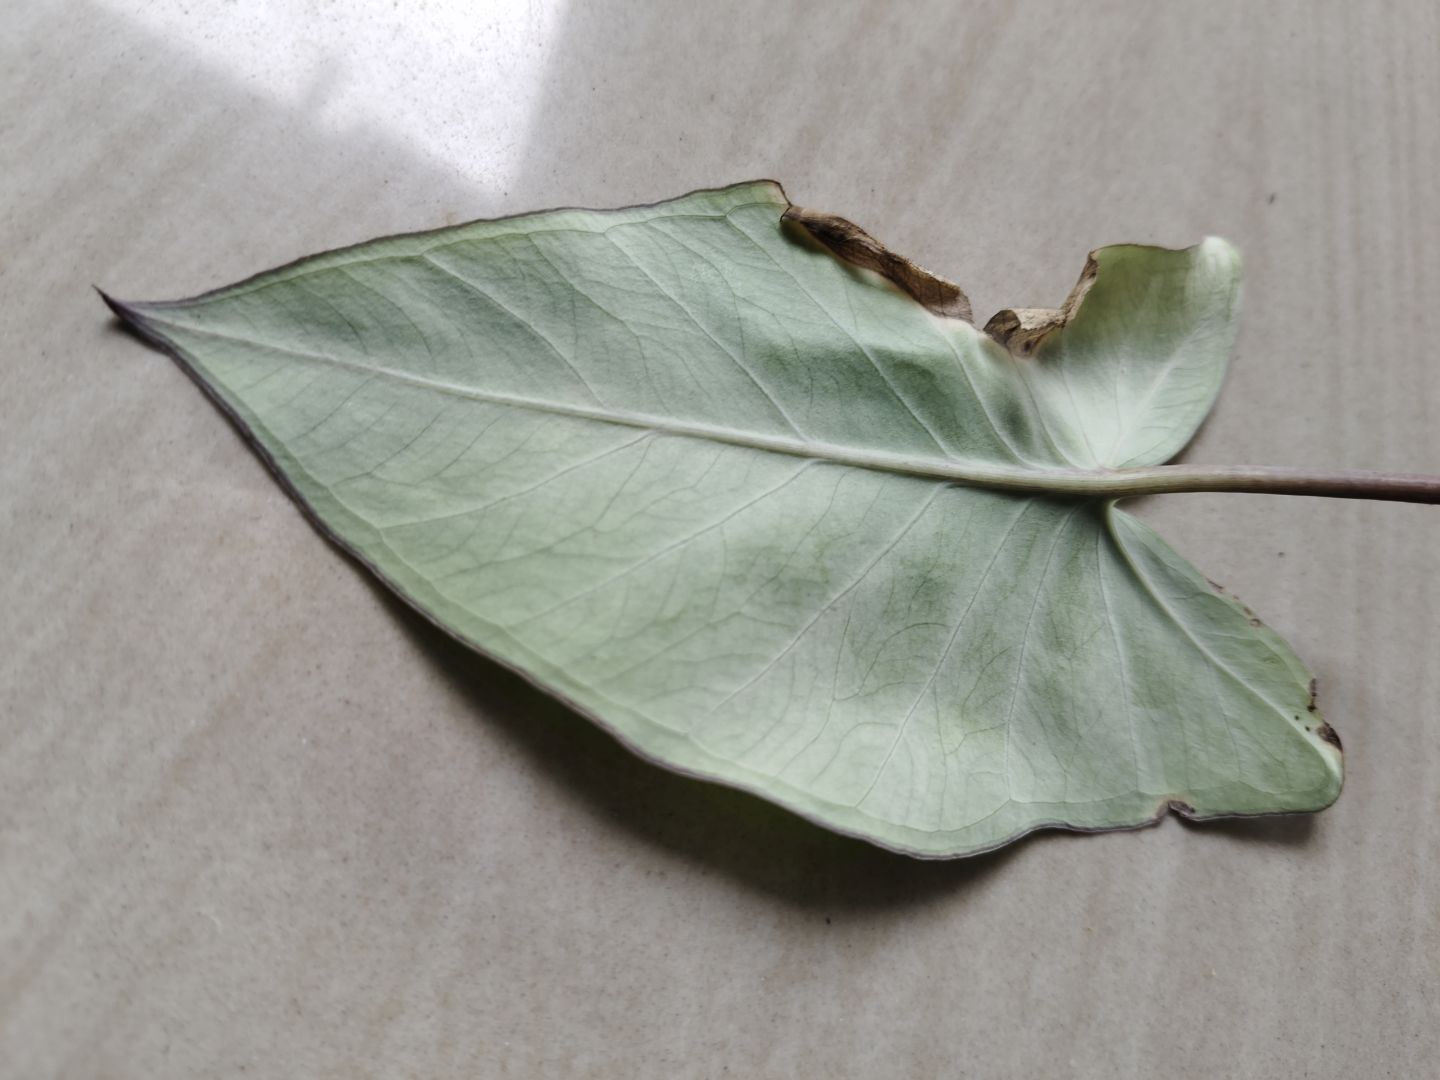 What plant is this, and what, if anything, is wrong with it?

taro, leaf blight
